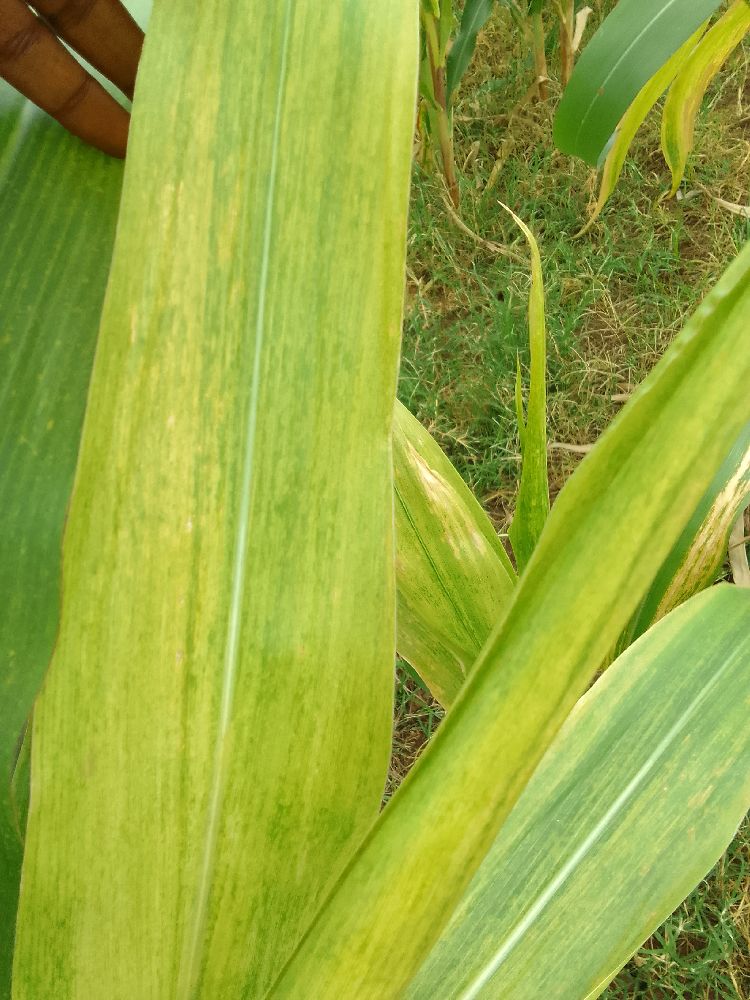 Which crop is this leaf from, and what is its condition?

maize, maize lethal necrosis
